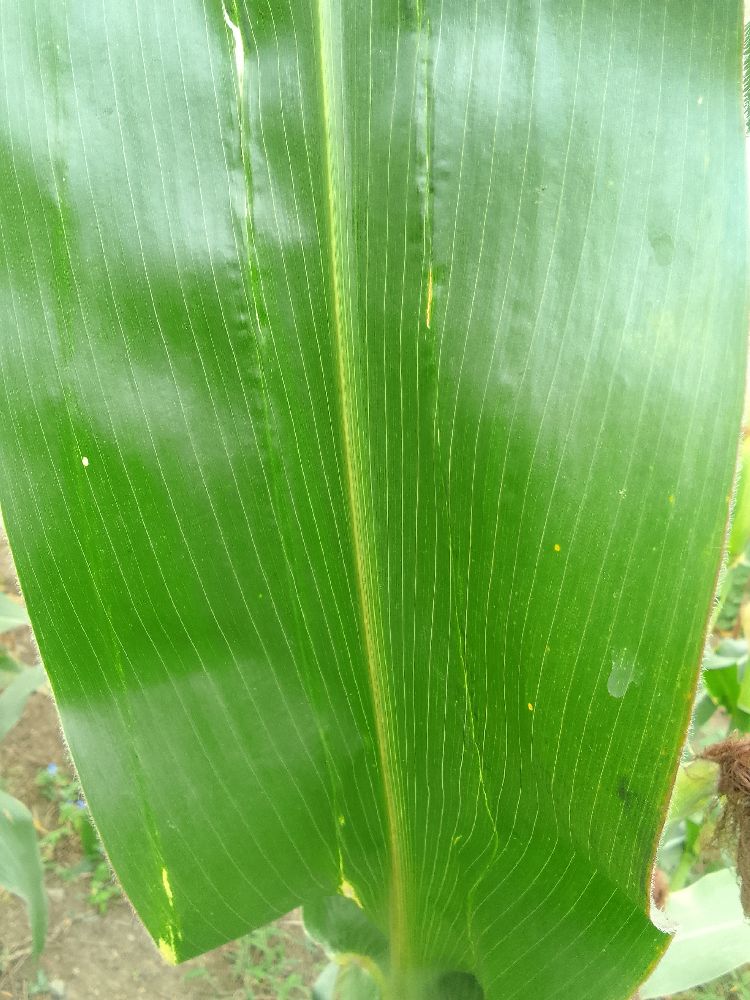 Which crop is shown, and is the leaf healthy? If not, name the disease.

maize, healthy
